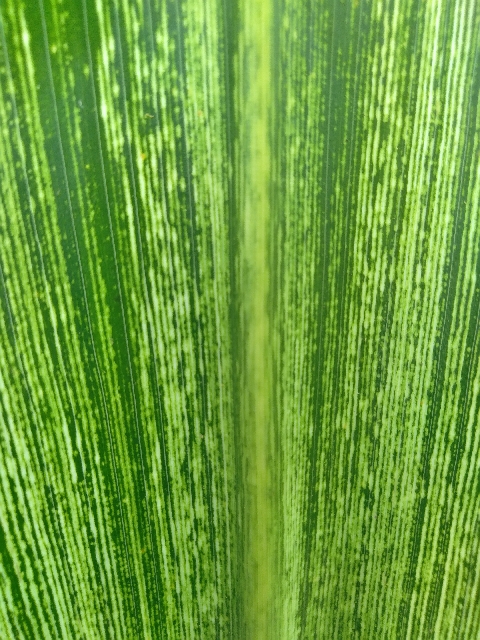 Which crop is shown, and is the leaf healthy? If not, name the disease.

maize, maize streak virus
